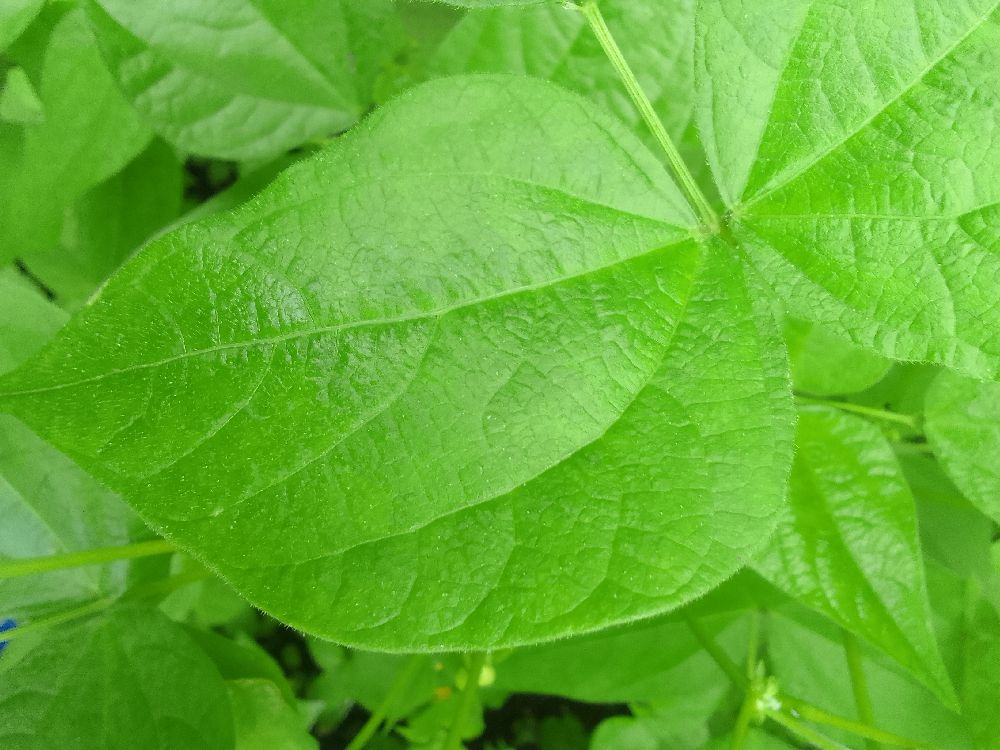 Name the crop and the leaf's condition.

common bean, healthy
